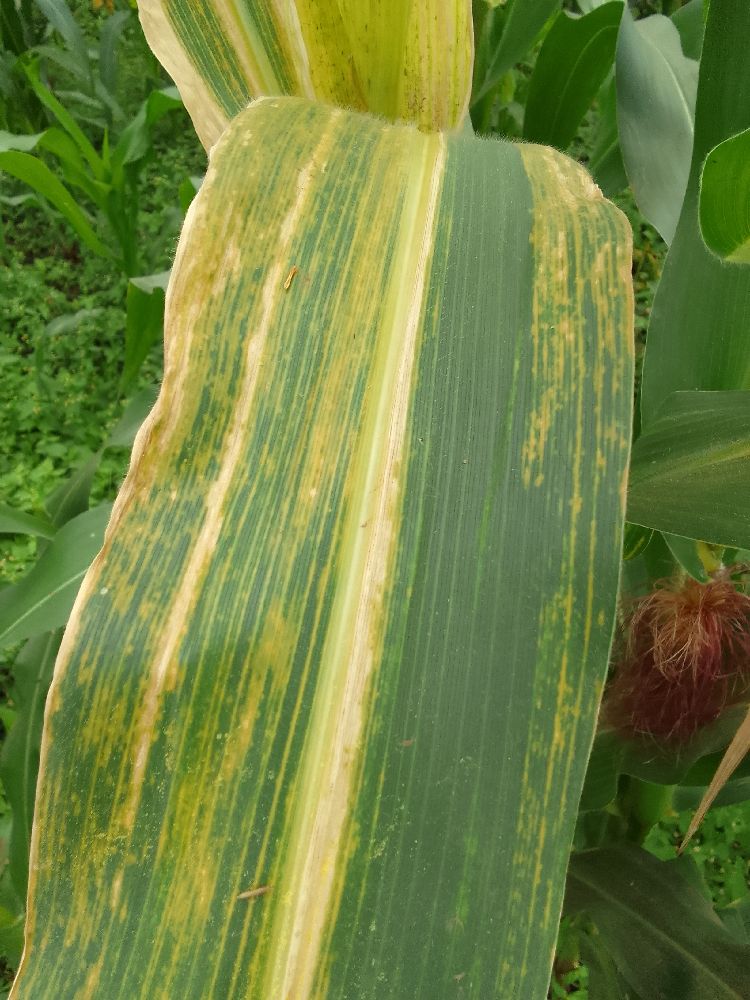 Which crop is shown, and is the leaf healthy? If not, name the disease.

maize, maize lethal necrosis
